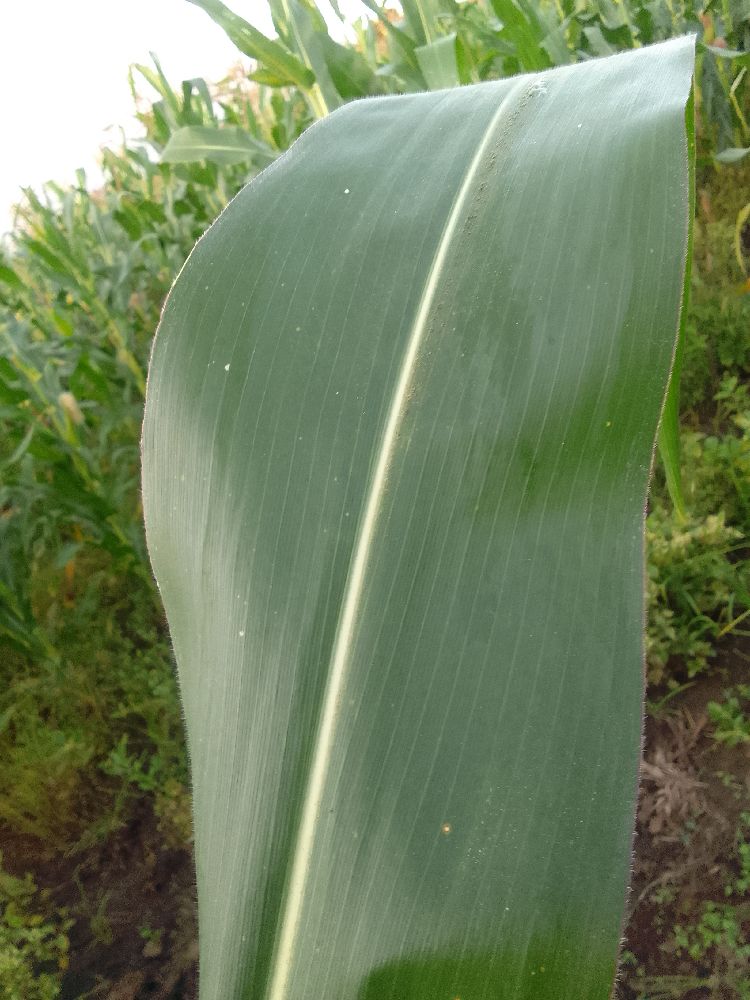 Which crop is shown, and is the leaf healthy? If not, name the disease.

maize, healthy
